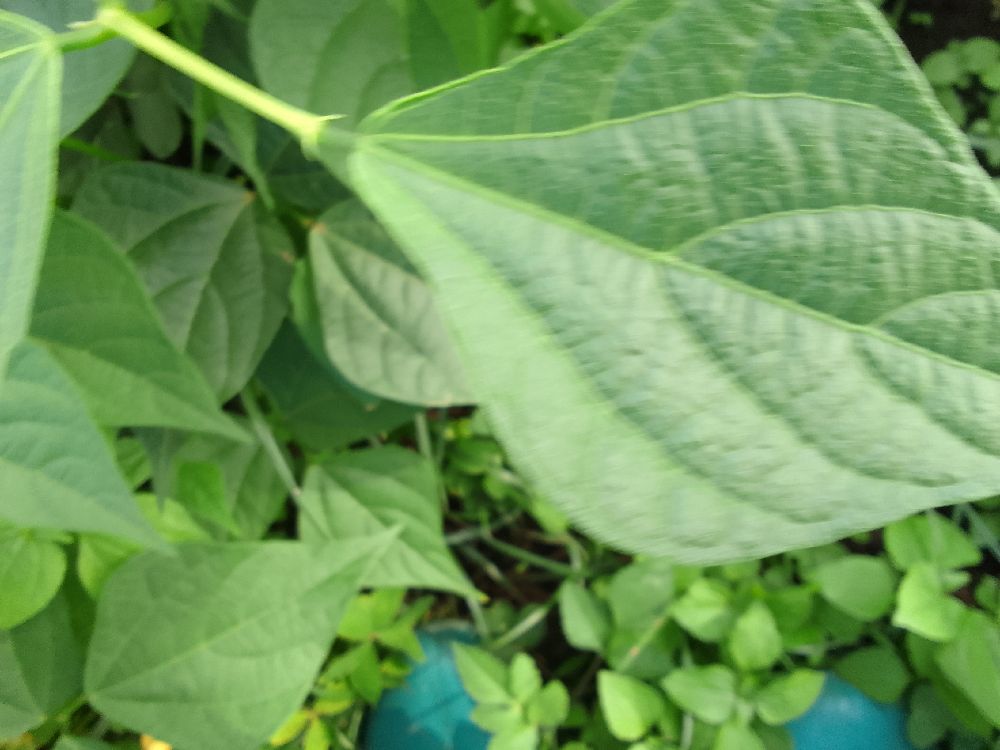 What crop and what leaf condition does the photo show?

common bean, healthy
